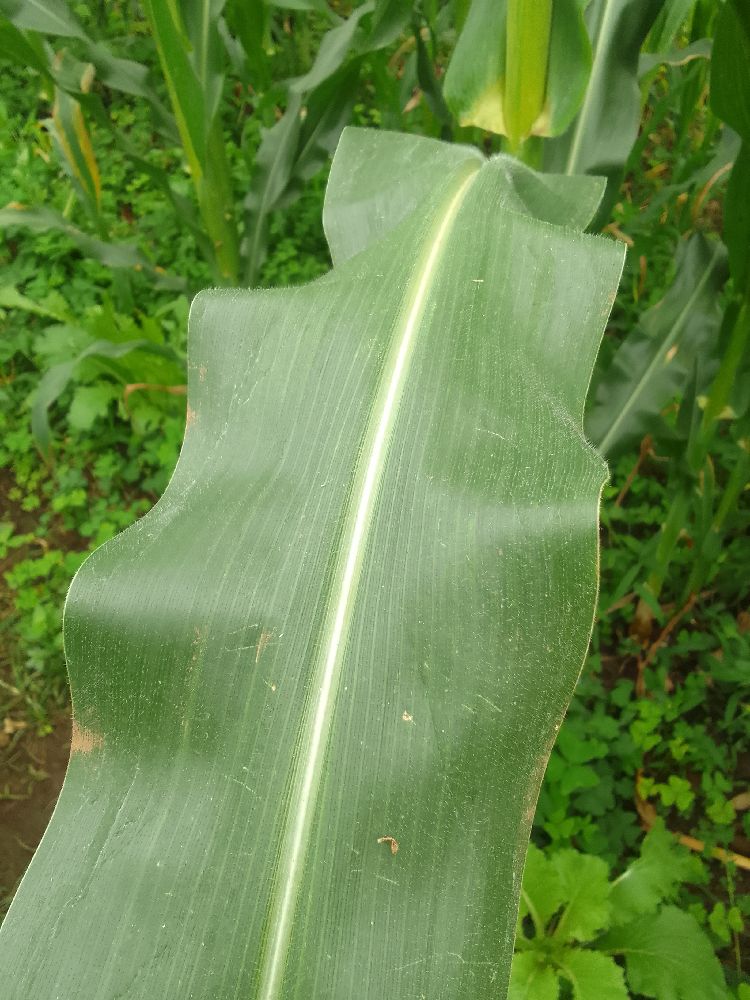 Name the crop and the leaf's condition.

maize, healthy
